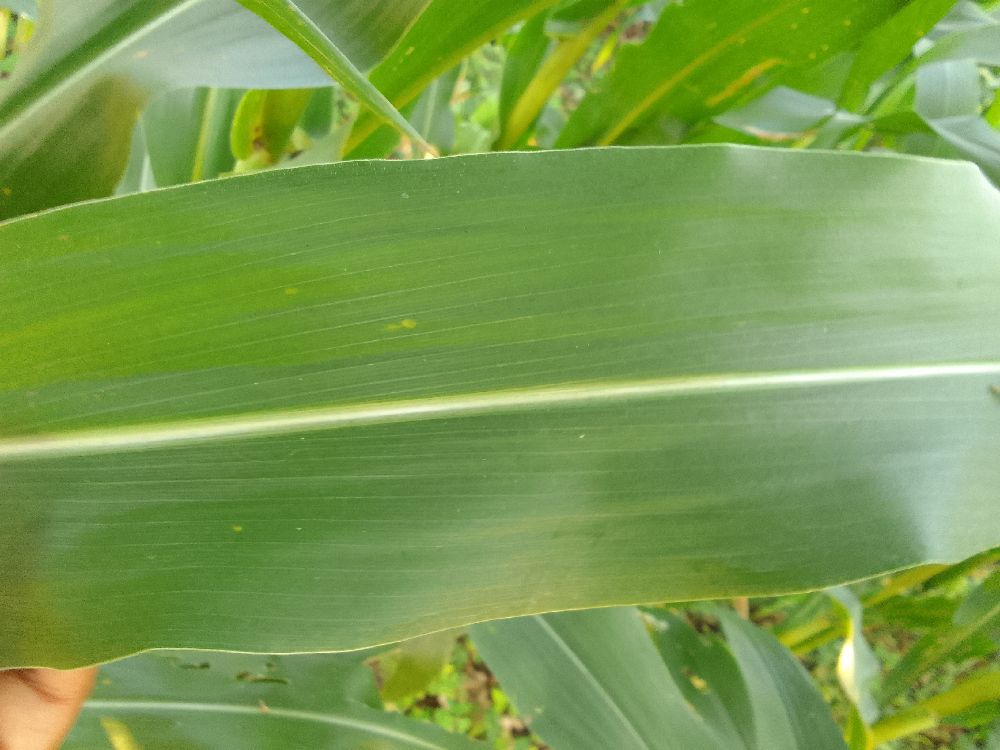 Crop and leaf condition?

maize, healthy
